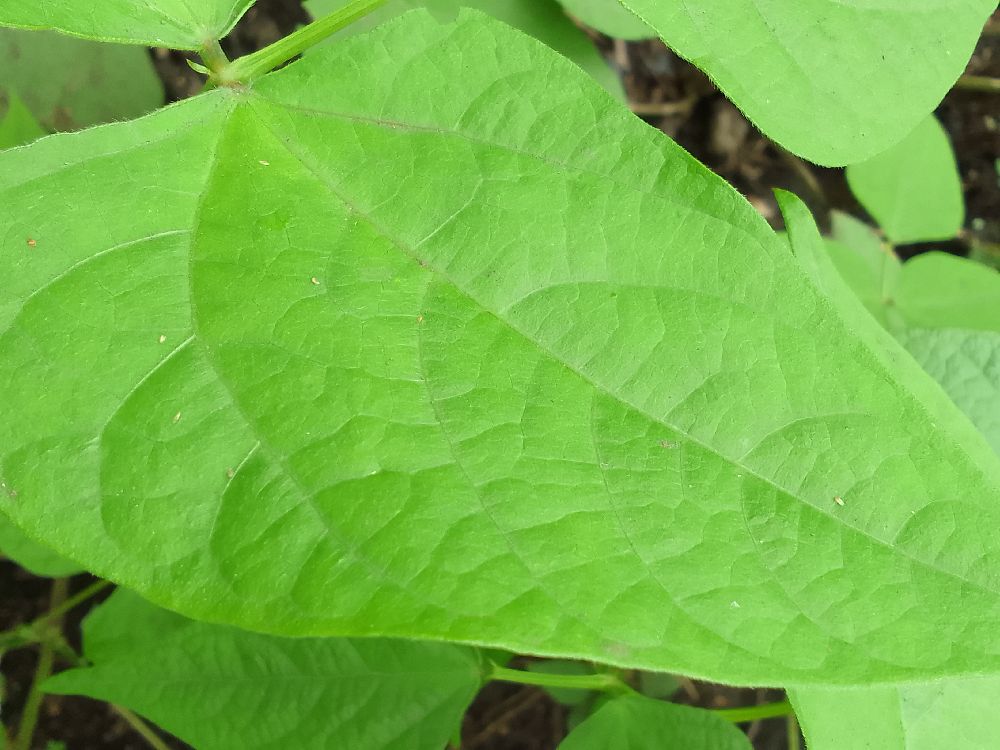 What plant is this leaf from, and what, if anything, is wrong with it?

common bean, healthy
